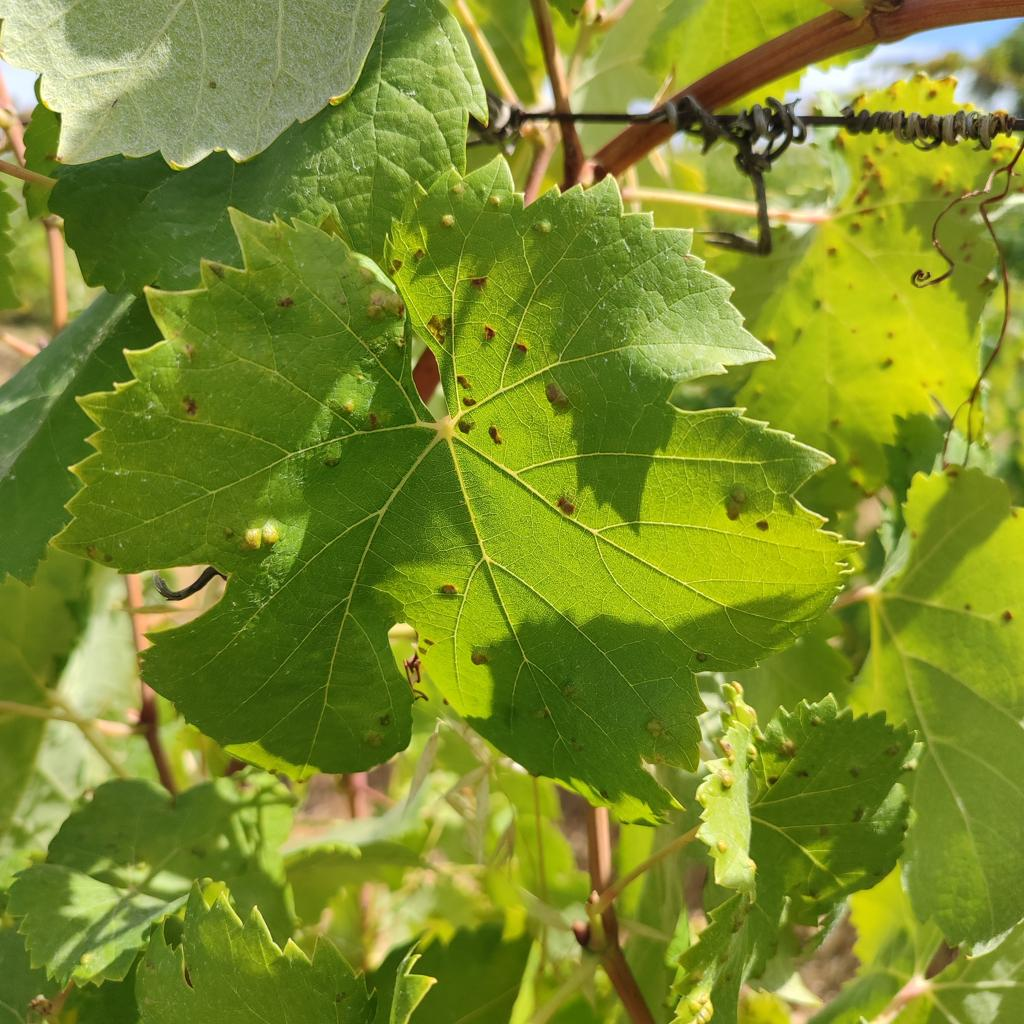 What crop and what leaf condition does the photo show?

grapevine, erineum mite
